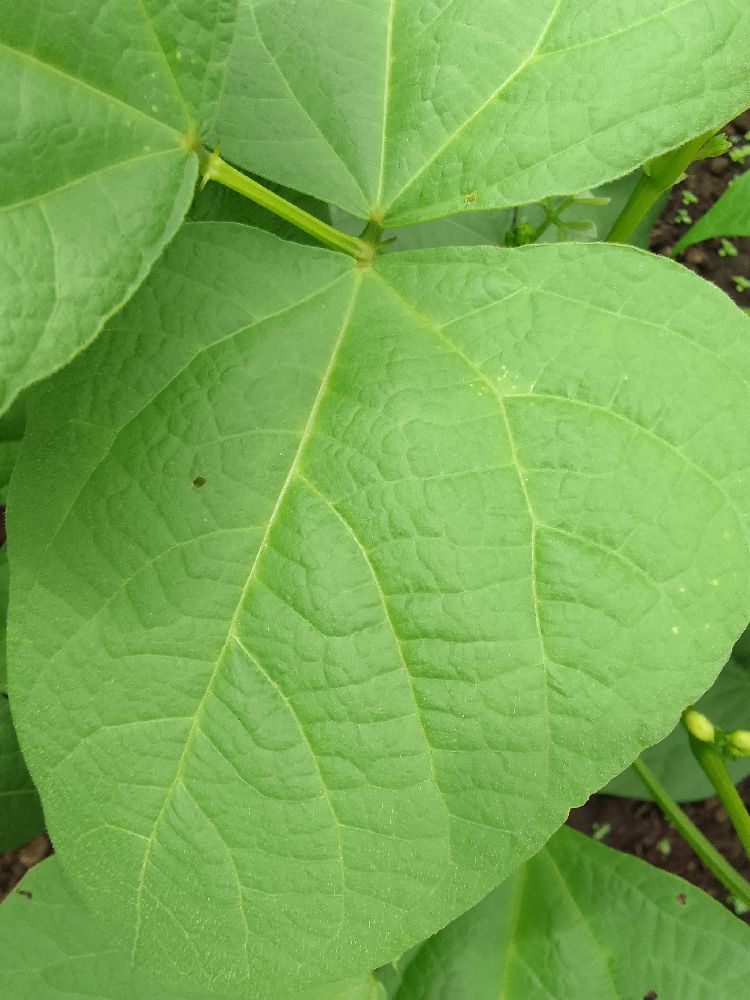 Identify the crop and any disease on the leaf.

common bean, healthy
